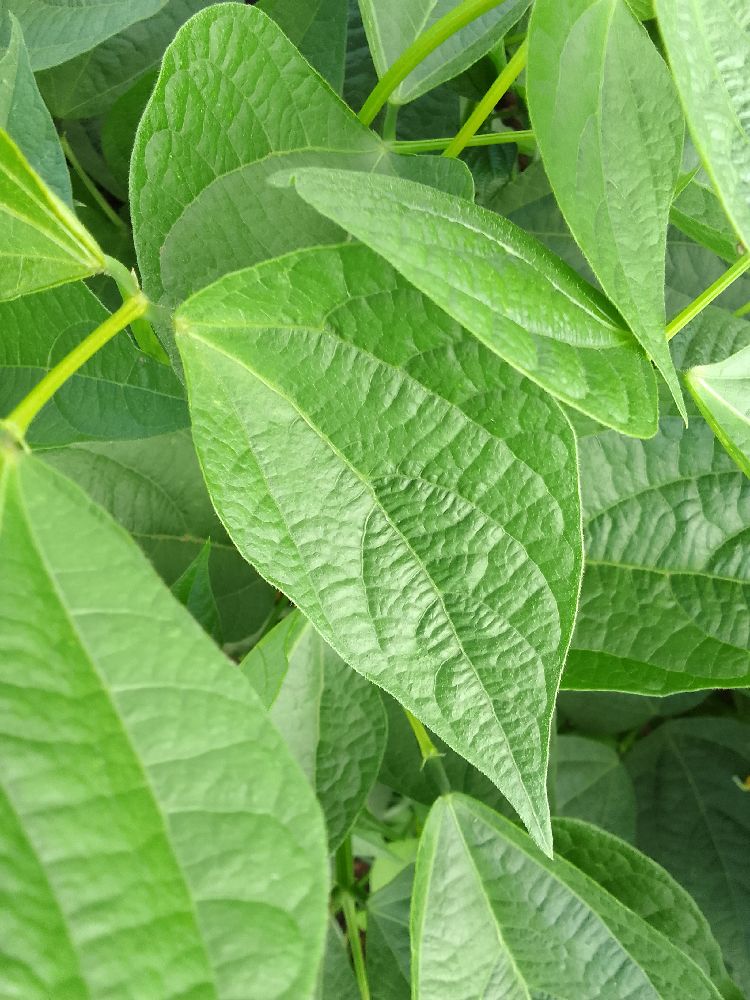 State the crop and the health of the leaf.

common bean, healthy
